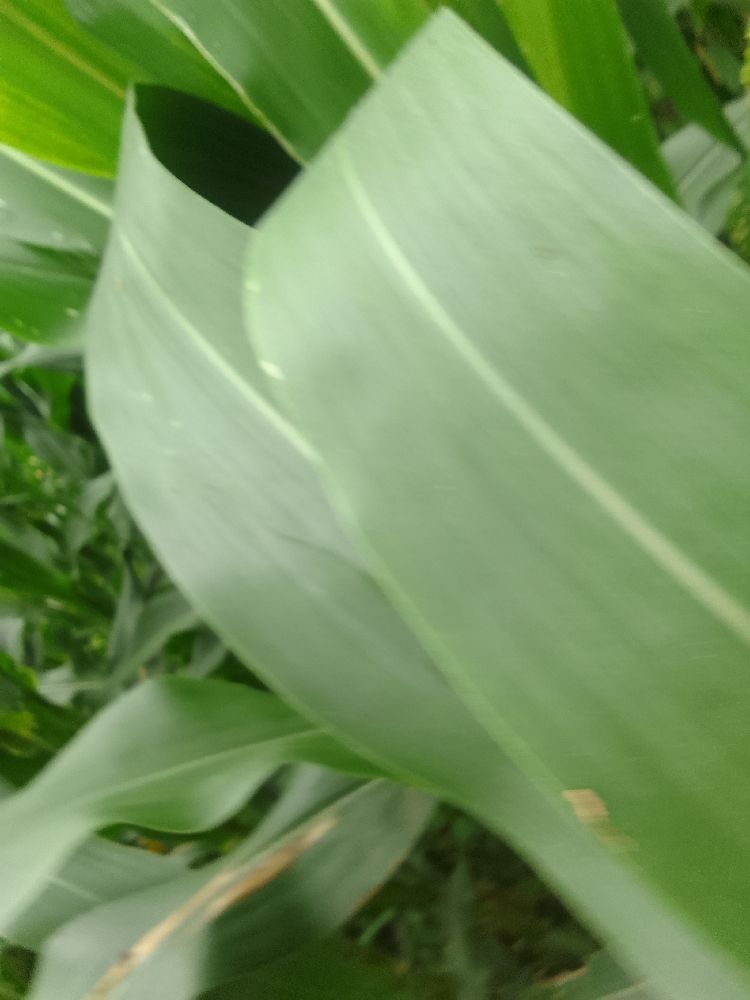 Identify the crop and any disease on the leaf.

maize, healthy
